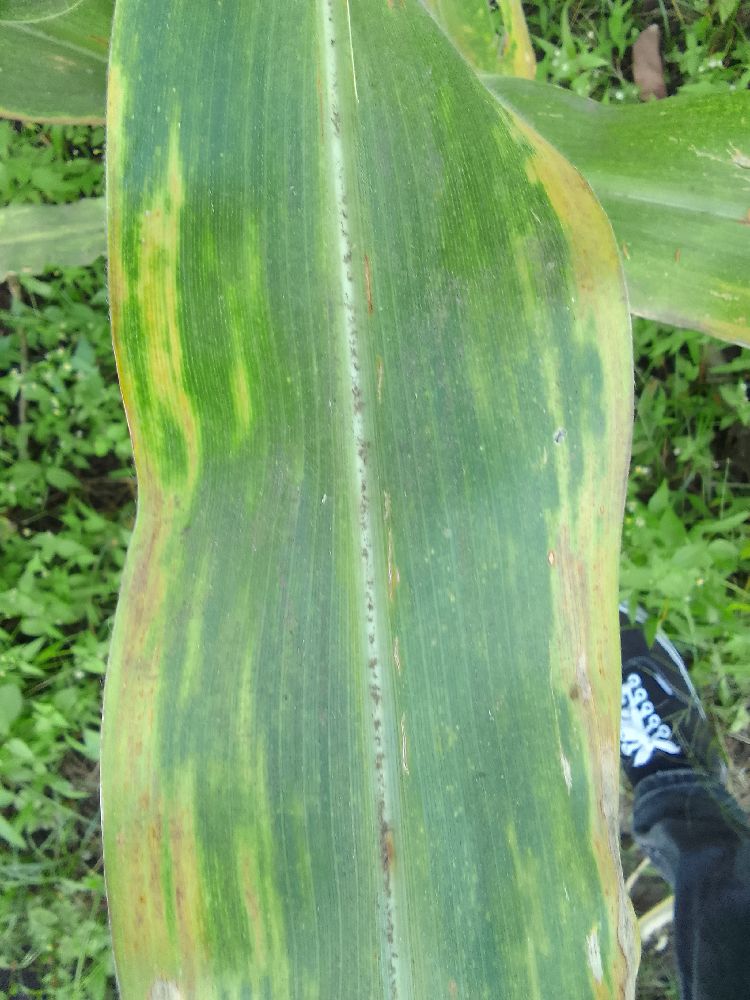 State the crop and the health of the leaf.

maize, maize lethal necrosis
